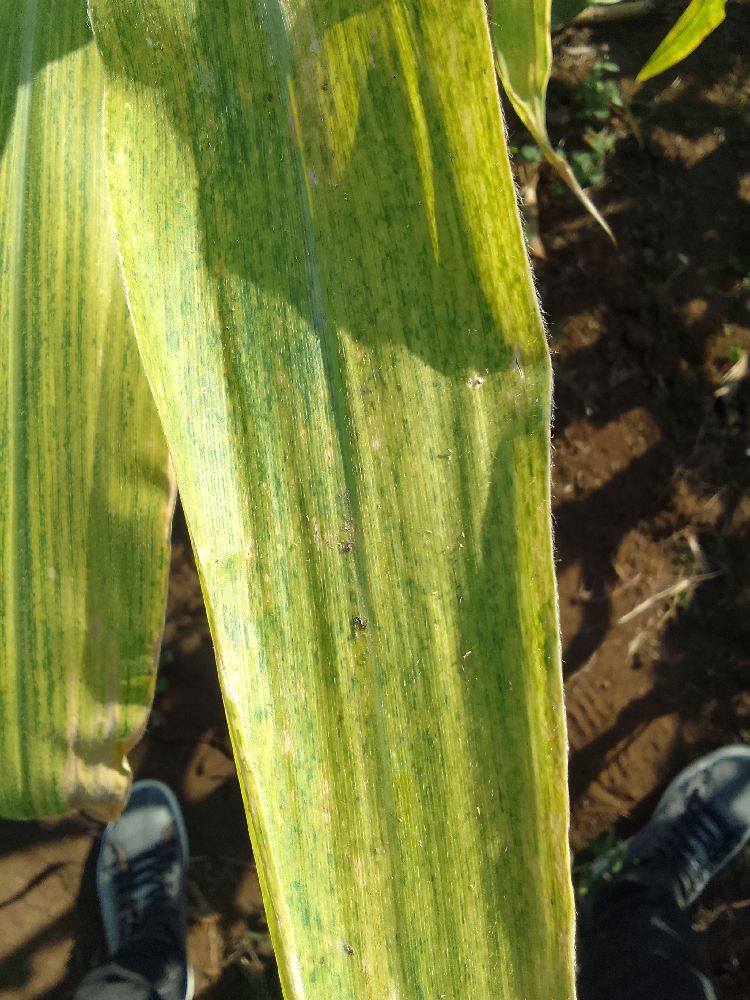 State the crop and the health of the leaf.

maize, maize lethal necrosis
